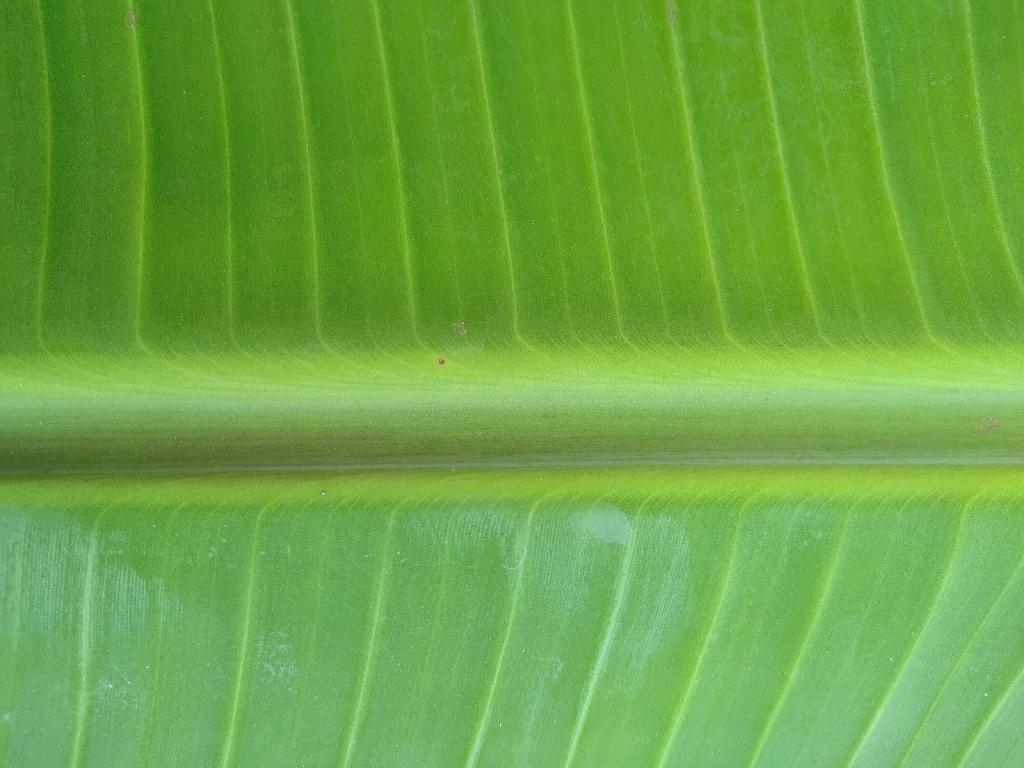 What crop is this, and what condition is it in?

banana, healthy
